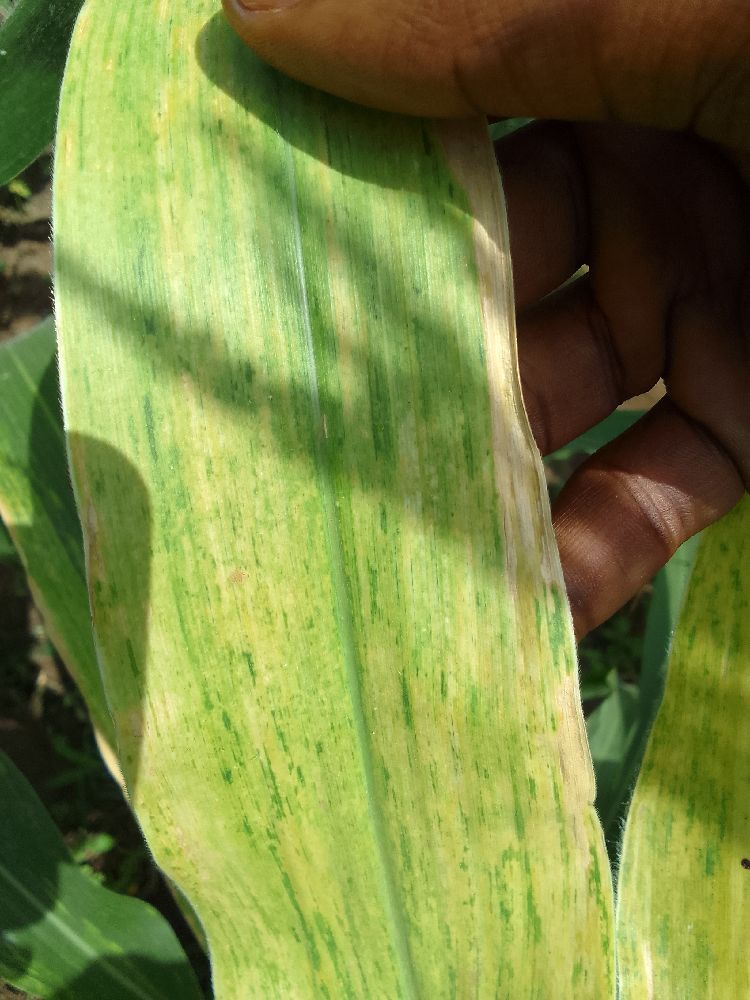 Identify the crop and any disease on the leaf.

maize, maize lethal necrosis
